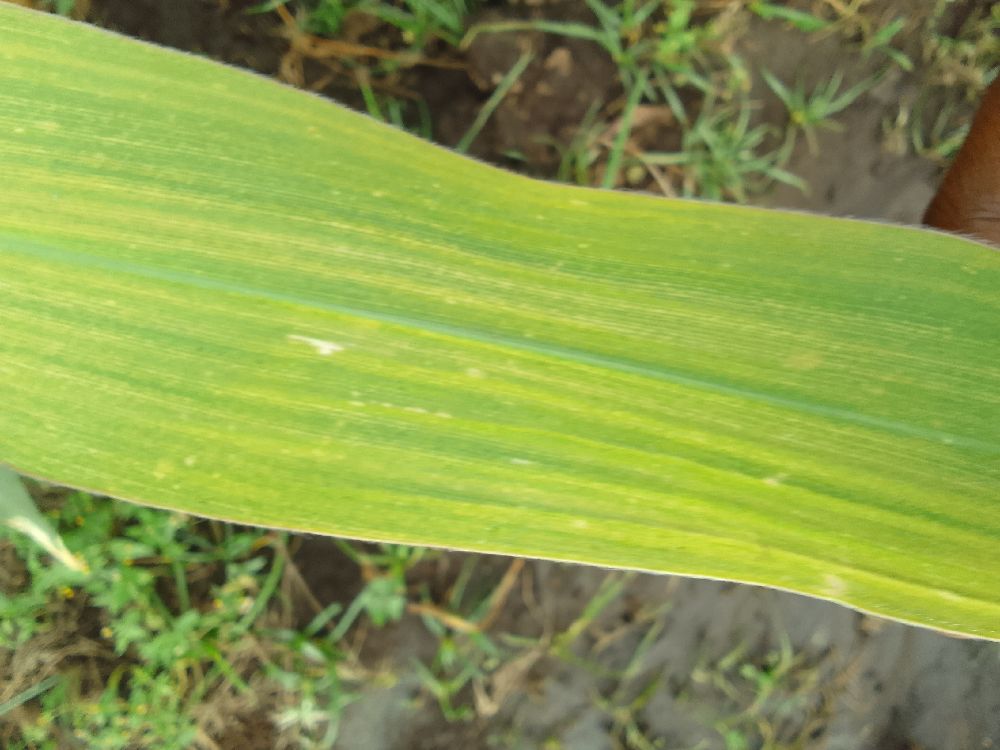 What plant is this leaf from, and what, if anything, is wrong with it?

maize, maize lethal necrosis
